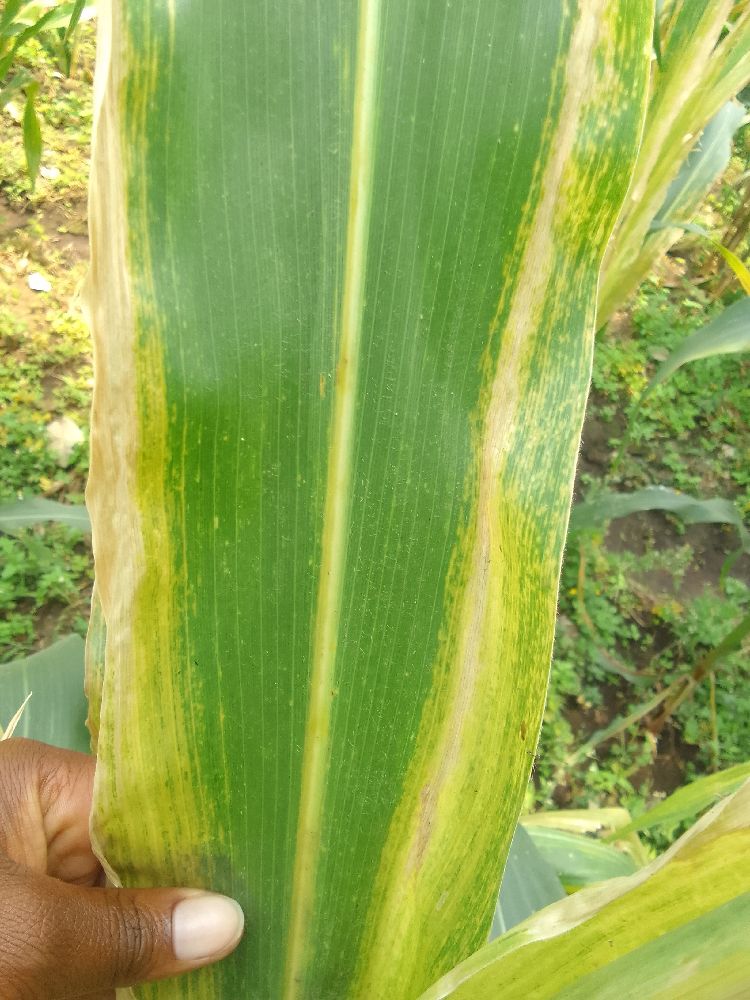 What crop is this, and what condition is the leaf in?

maize, maize lethal necrosis
